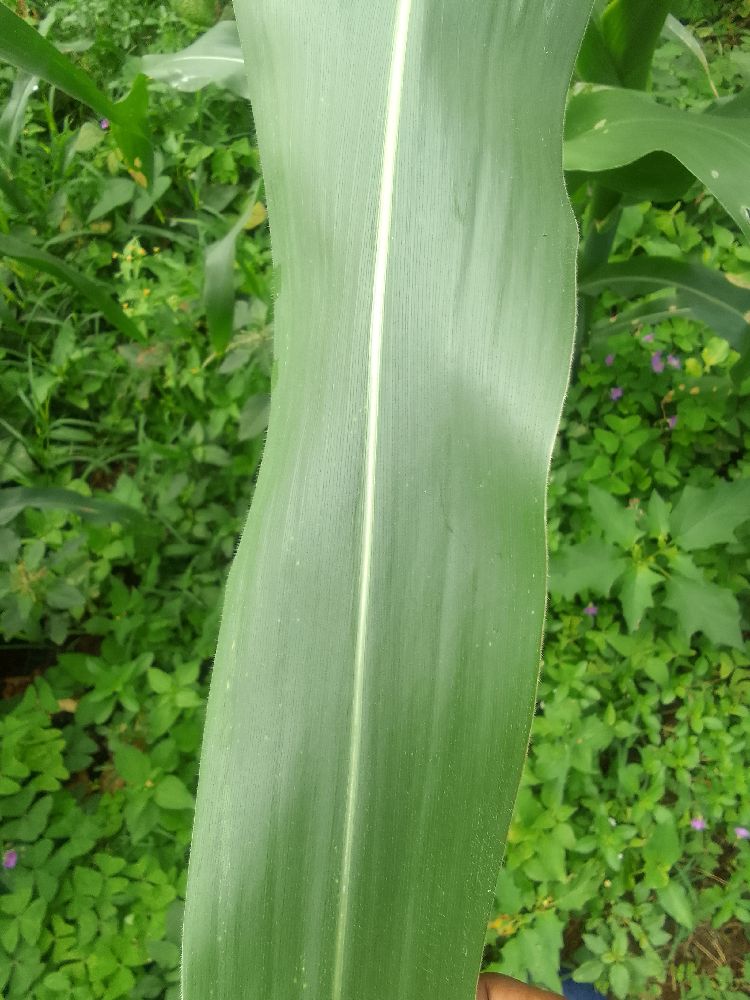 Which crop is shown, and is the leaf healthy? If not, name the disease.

maize, healthy
